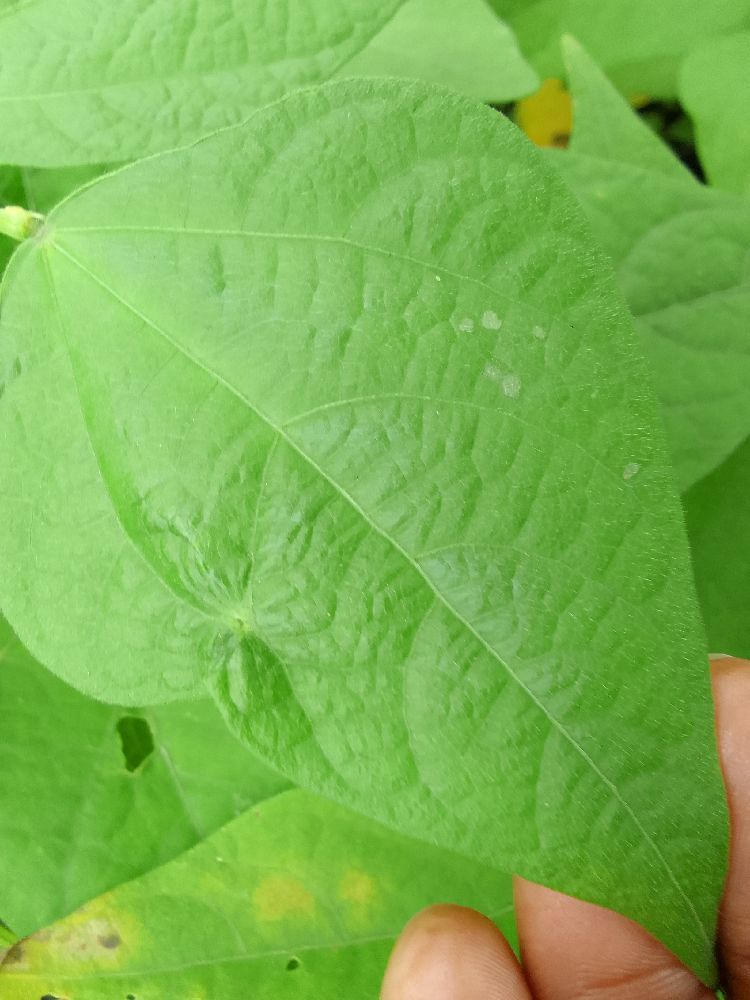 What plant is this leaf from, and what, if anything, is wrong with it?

common bean, healthy
